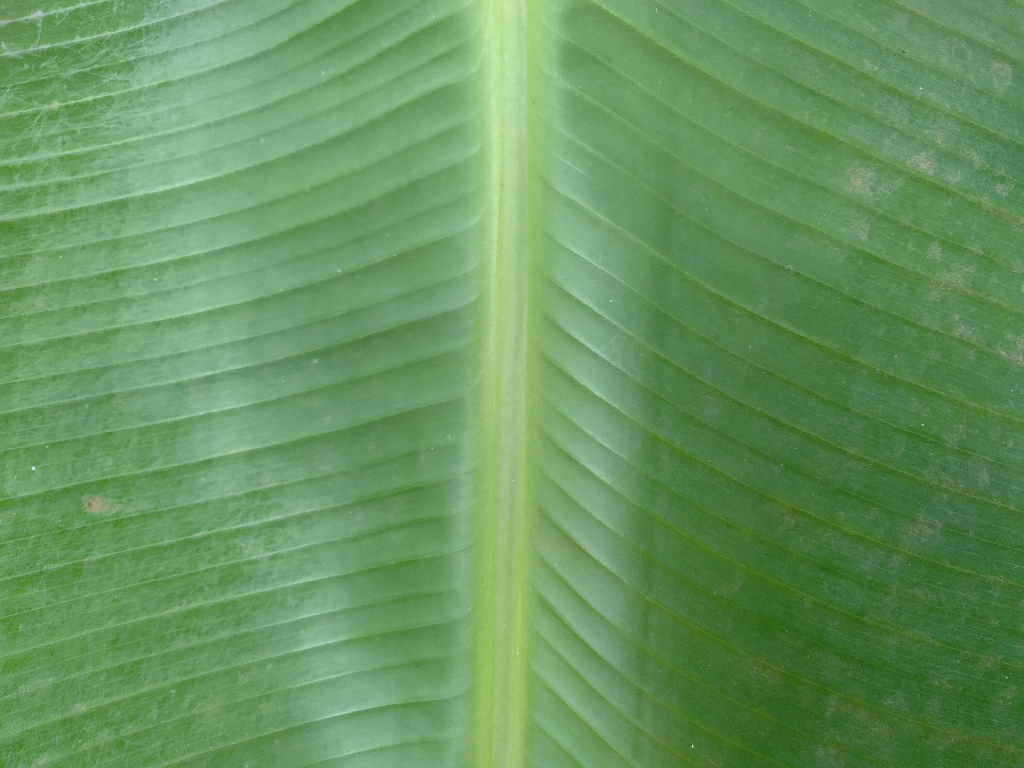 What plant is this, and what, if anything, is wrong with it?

banana, healthy
